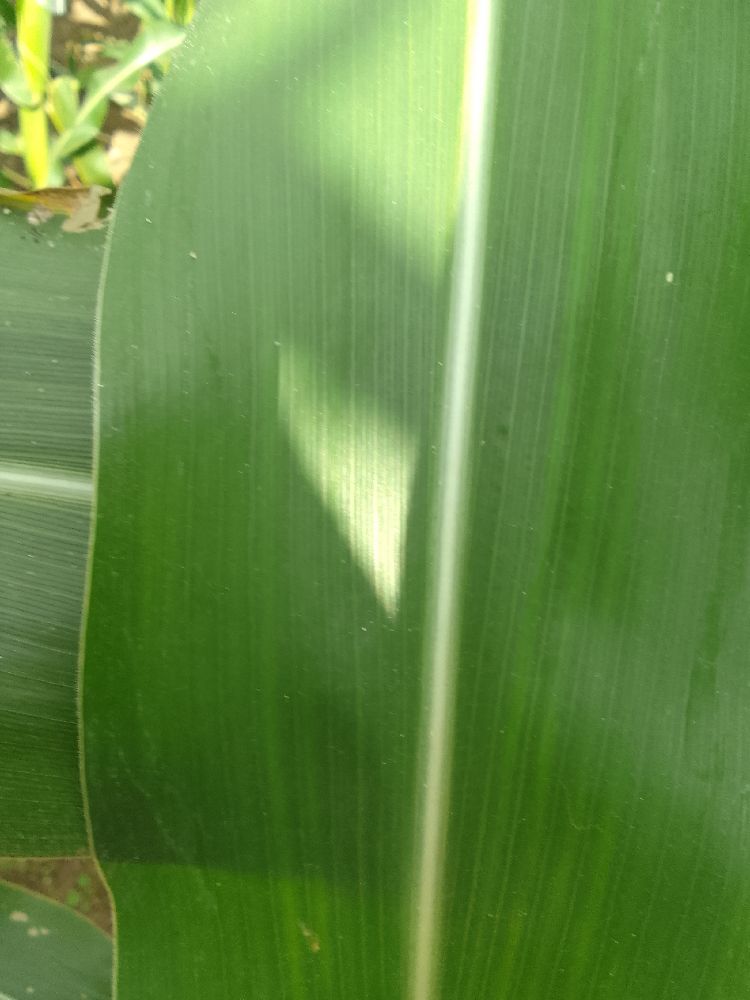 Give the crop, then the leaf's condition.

maize, healthy
